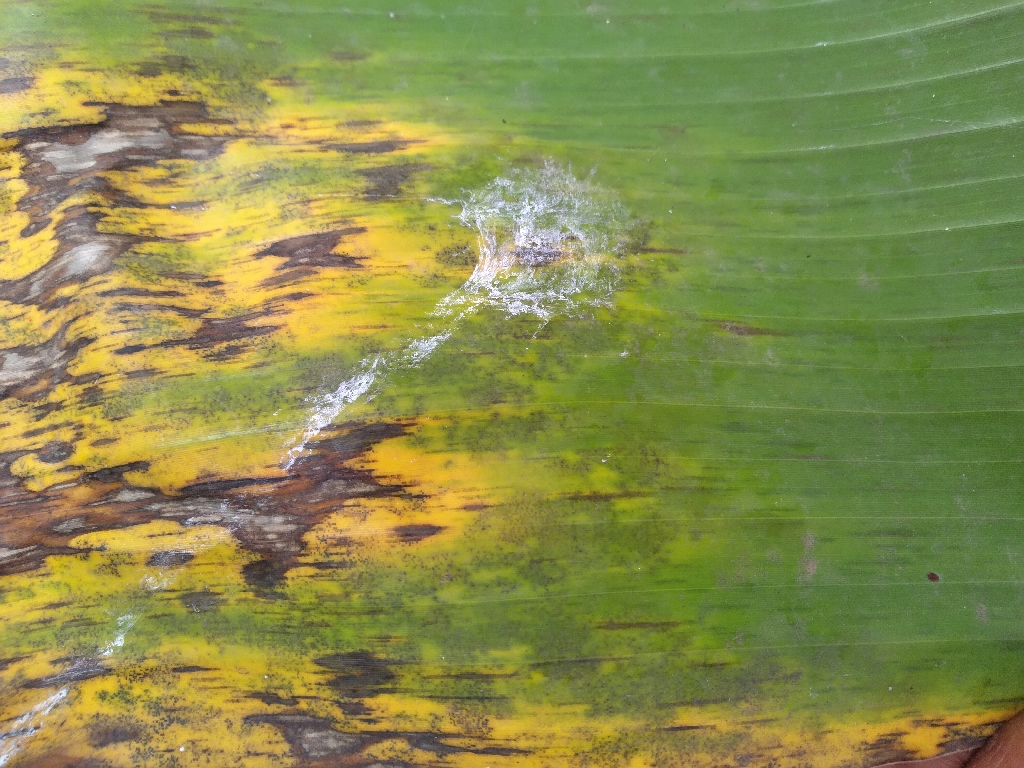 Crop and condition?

banana, black sigatoka
